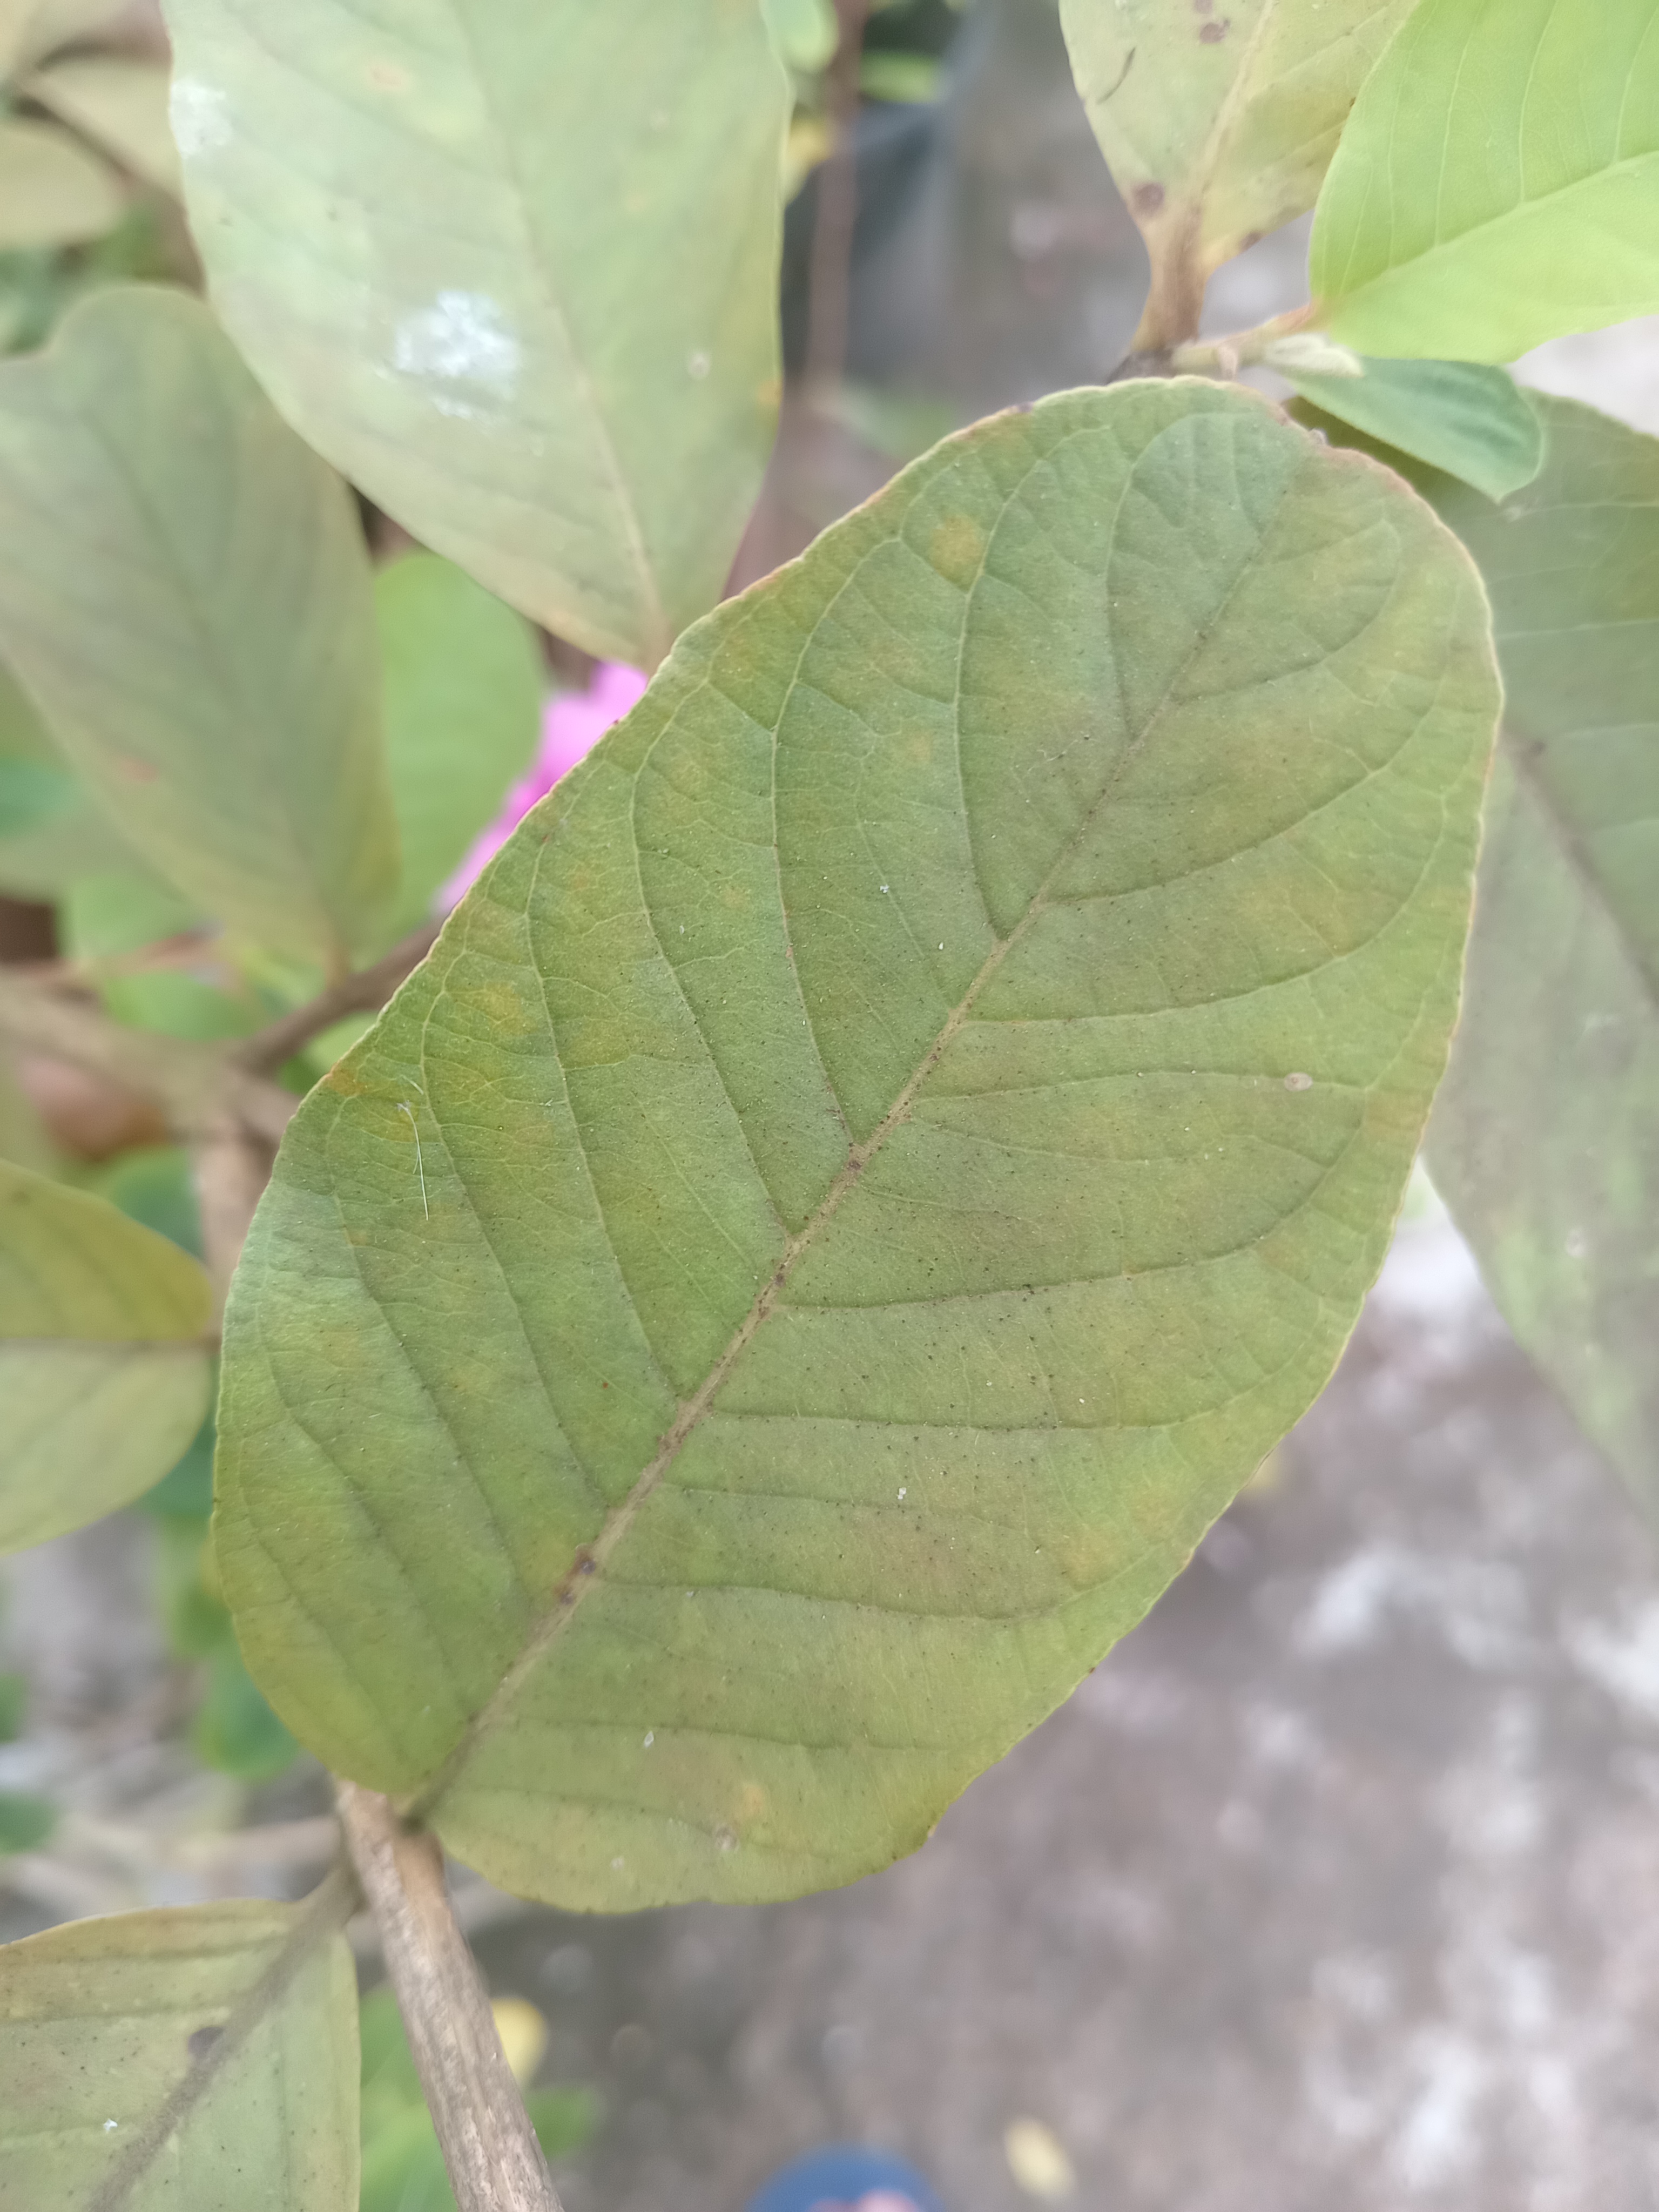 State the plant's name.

guava
